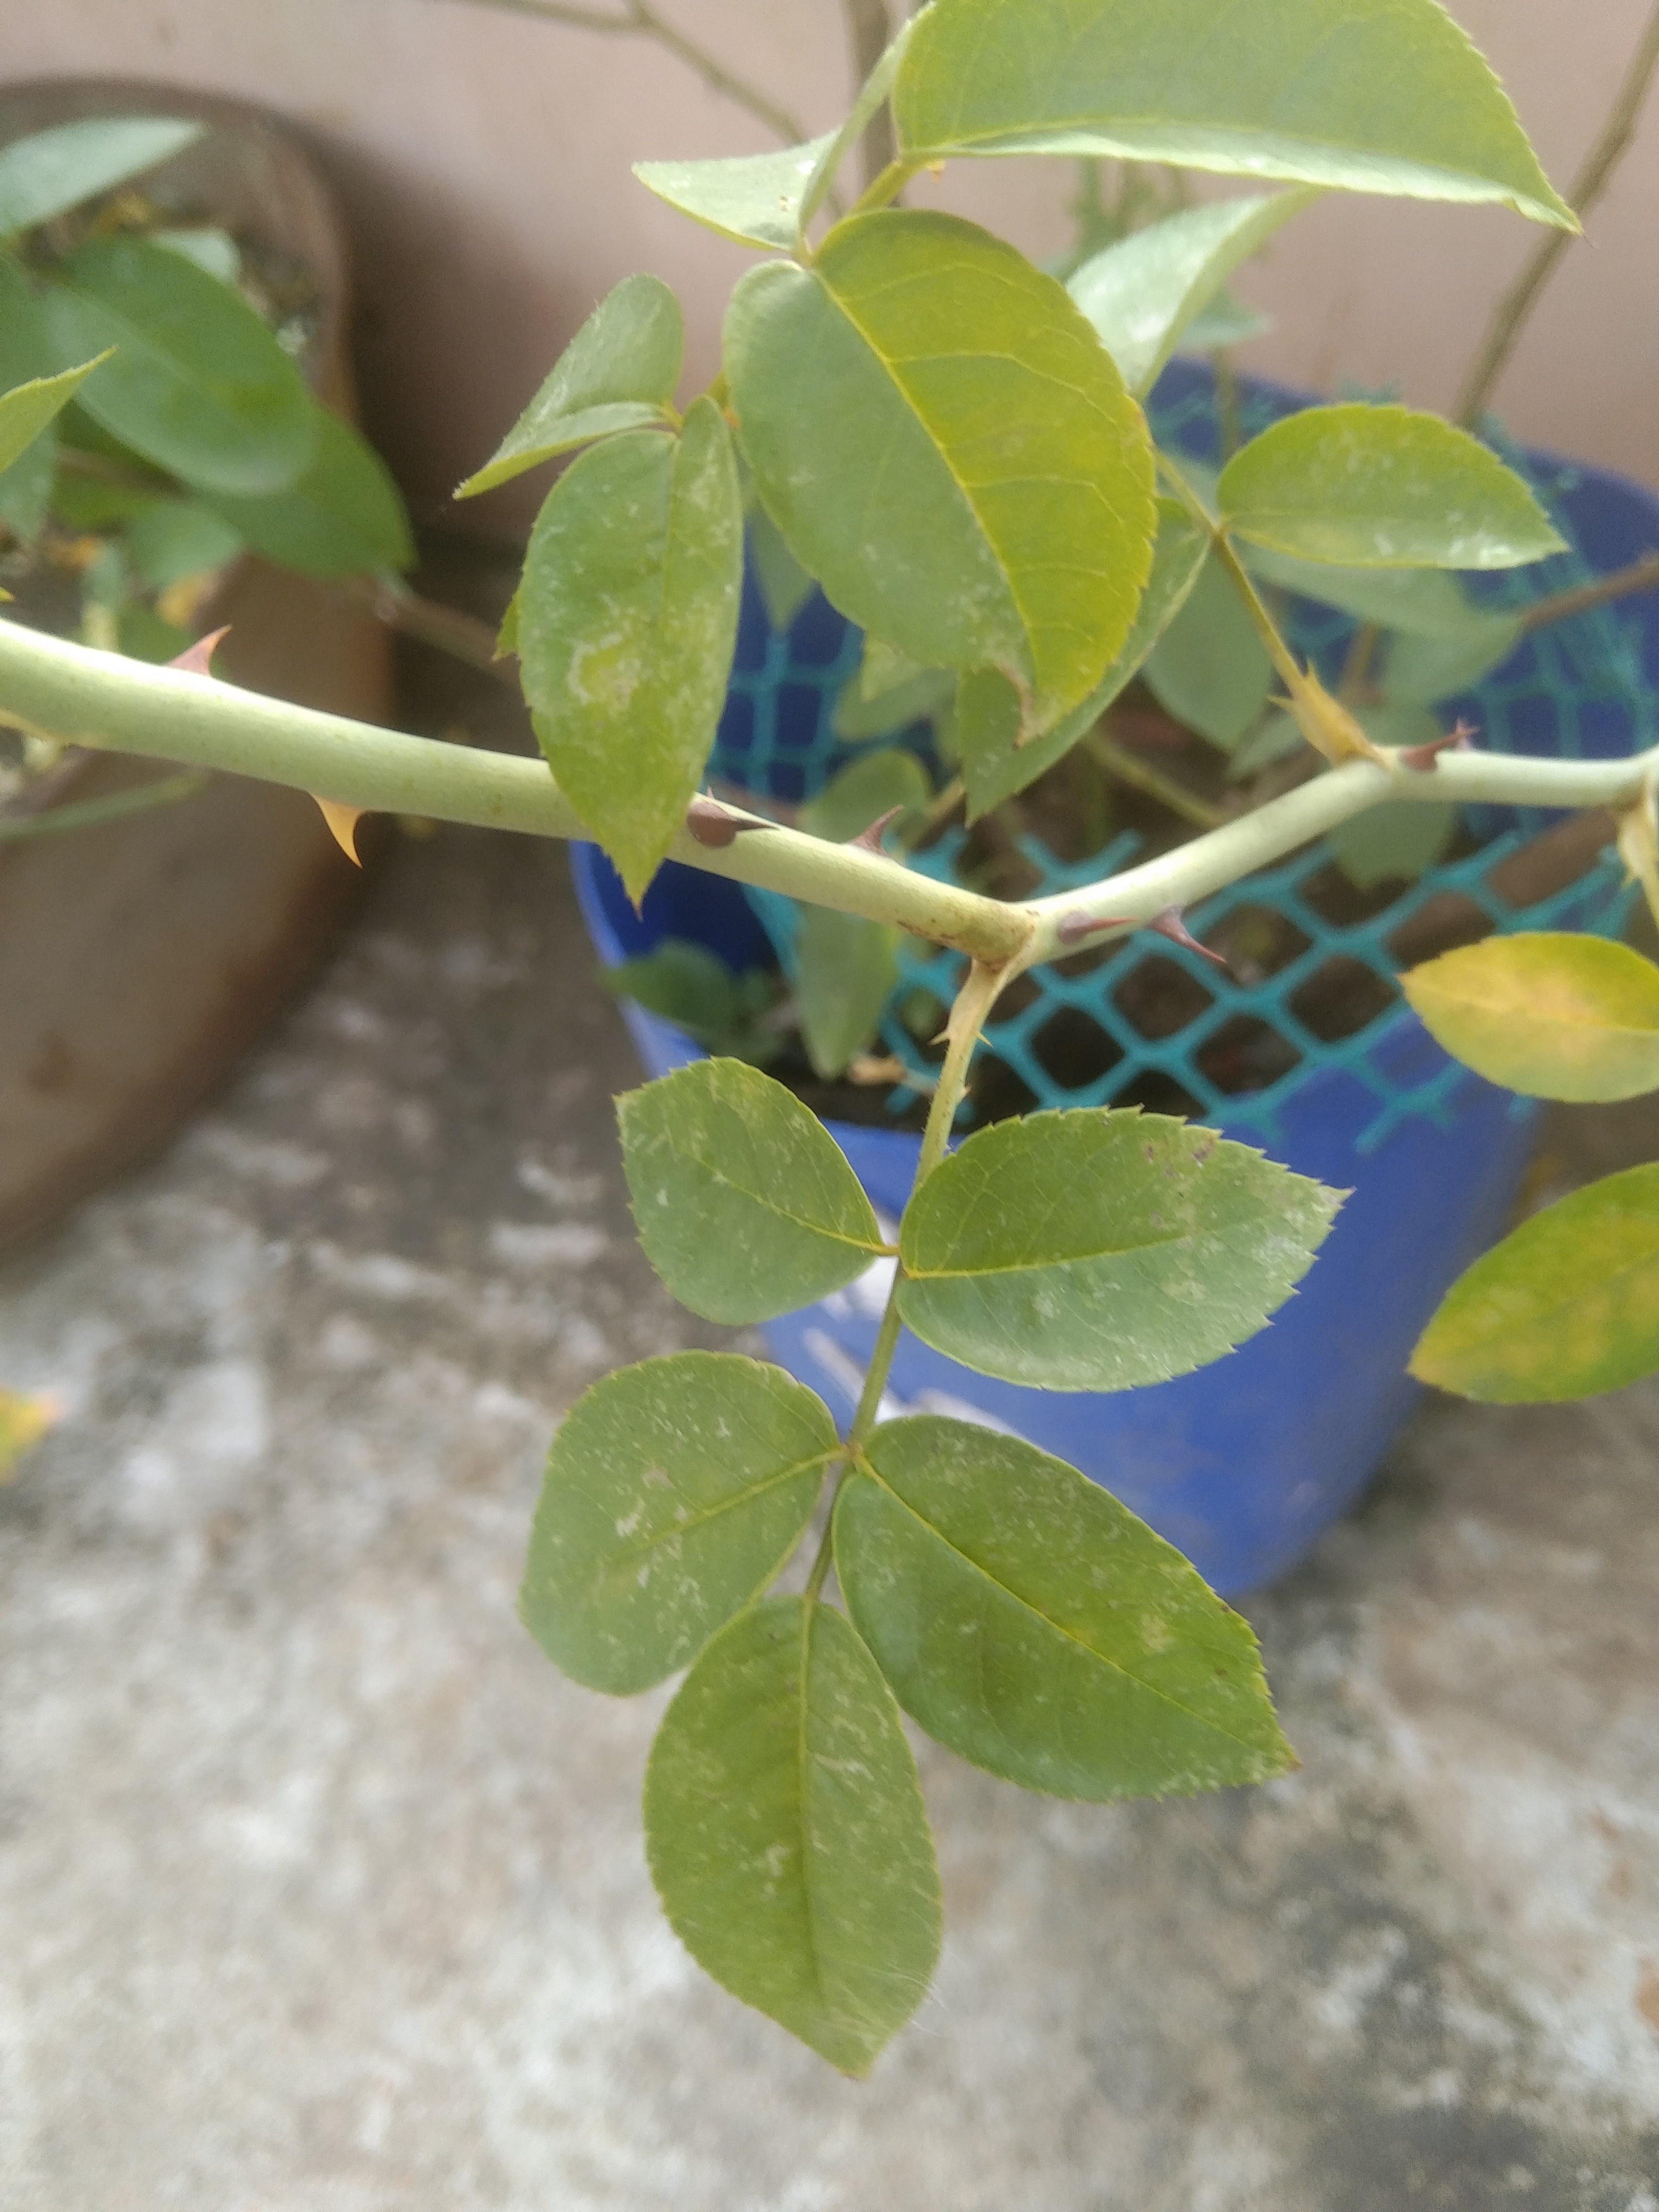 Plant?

rose
